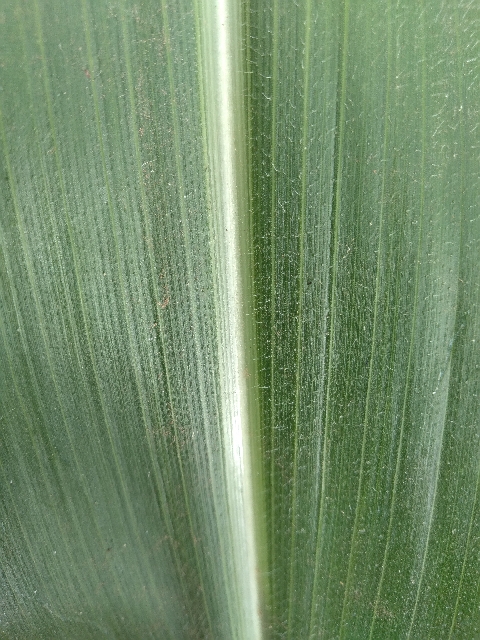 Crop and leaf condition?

maize, healthy
